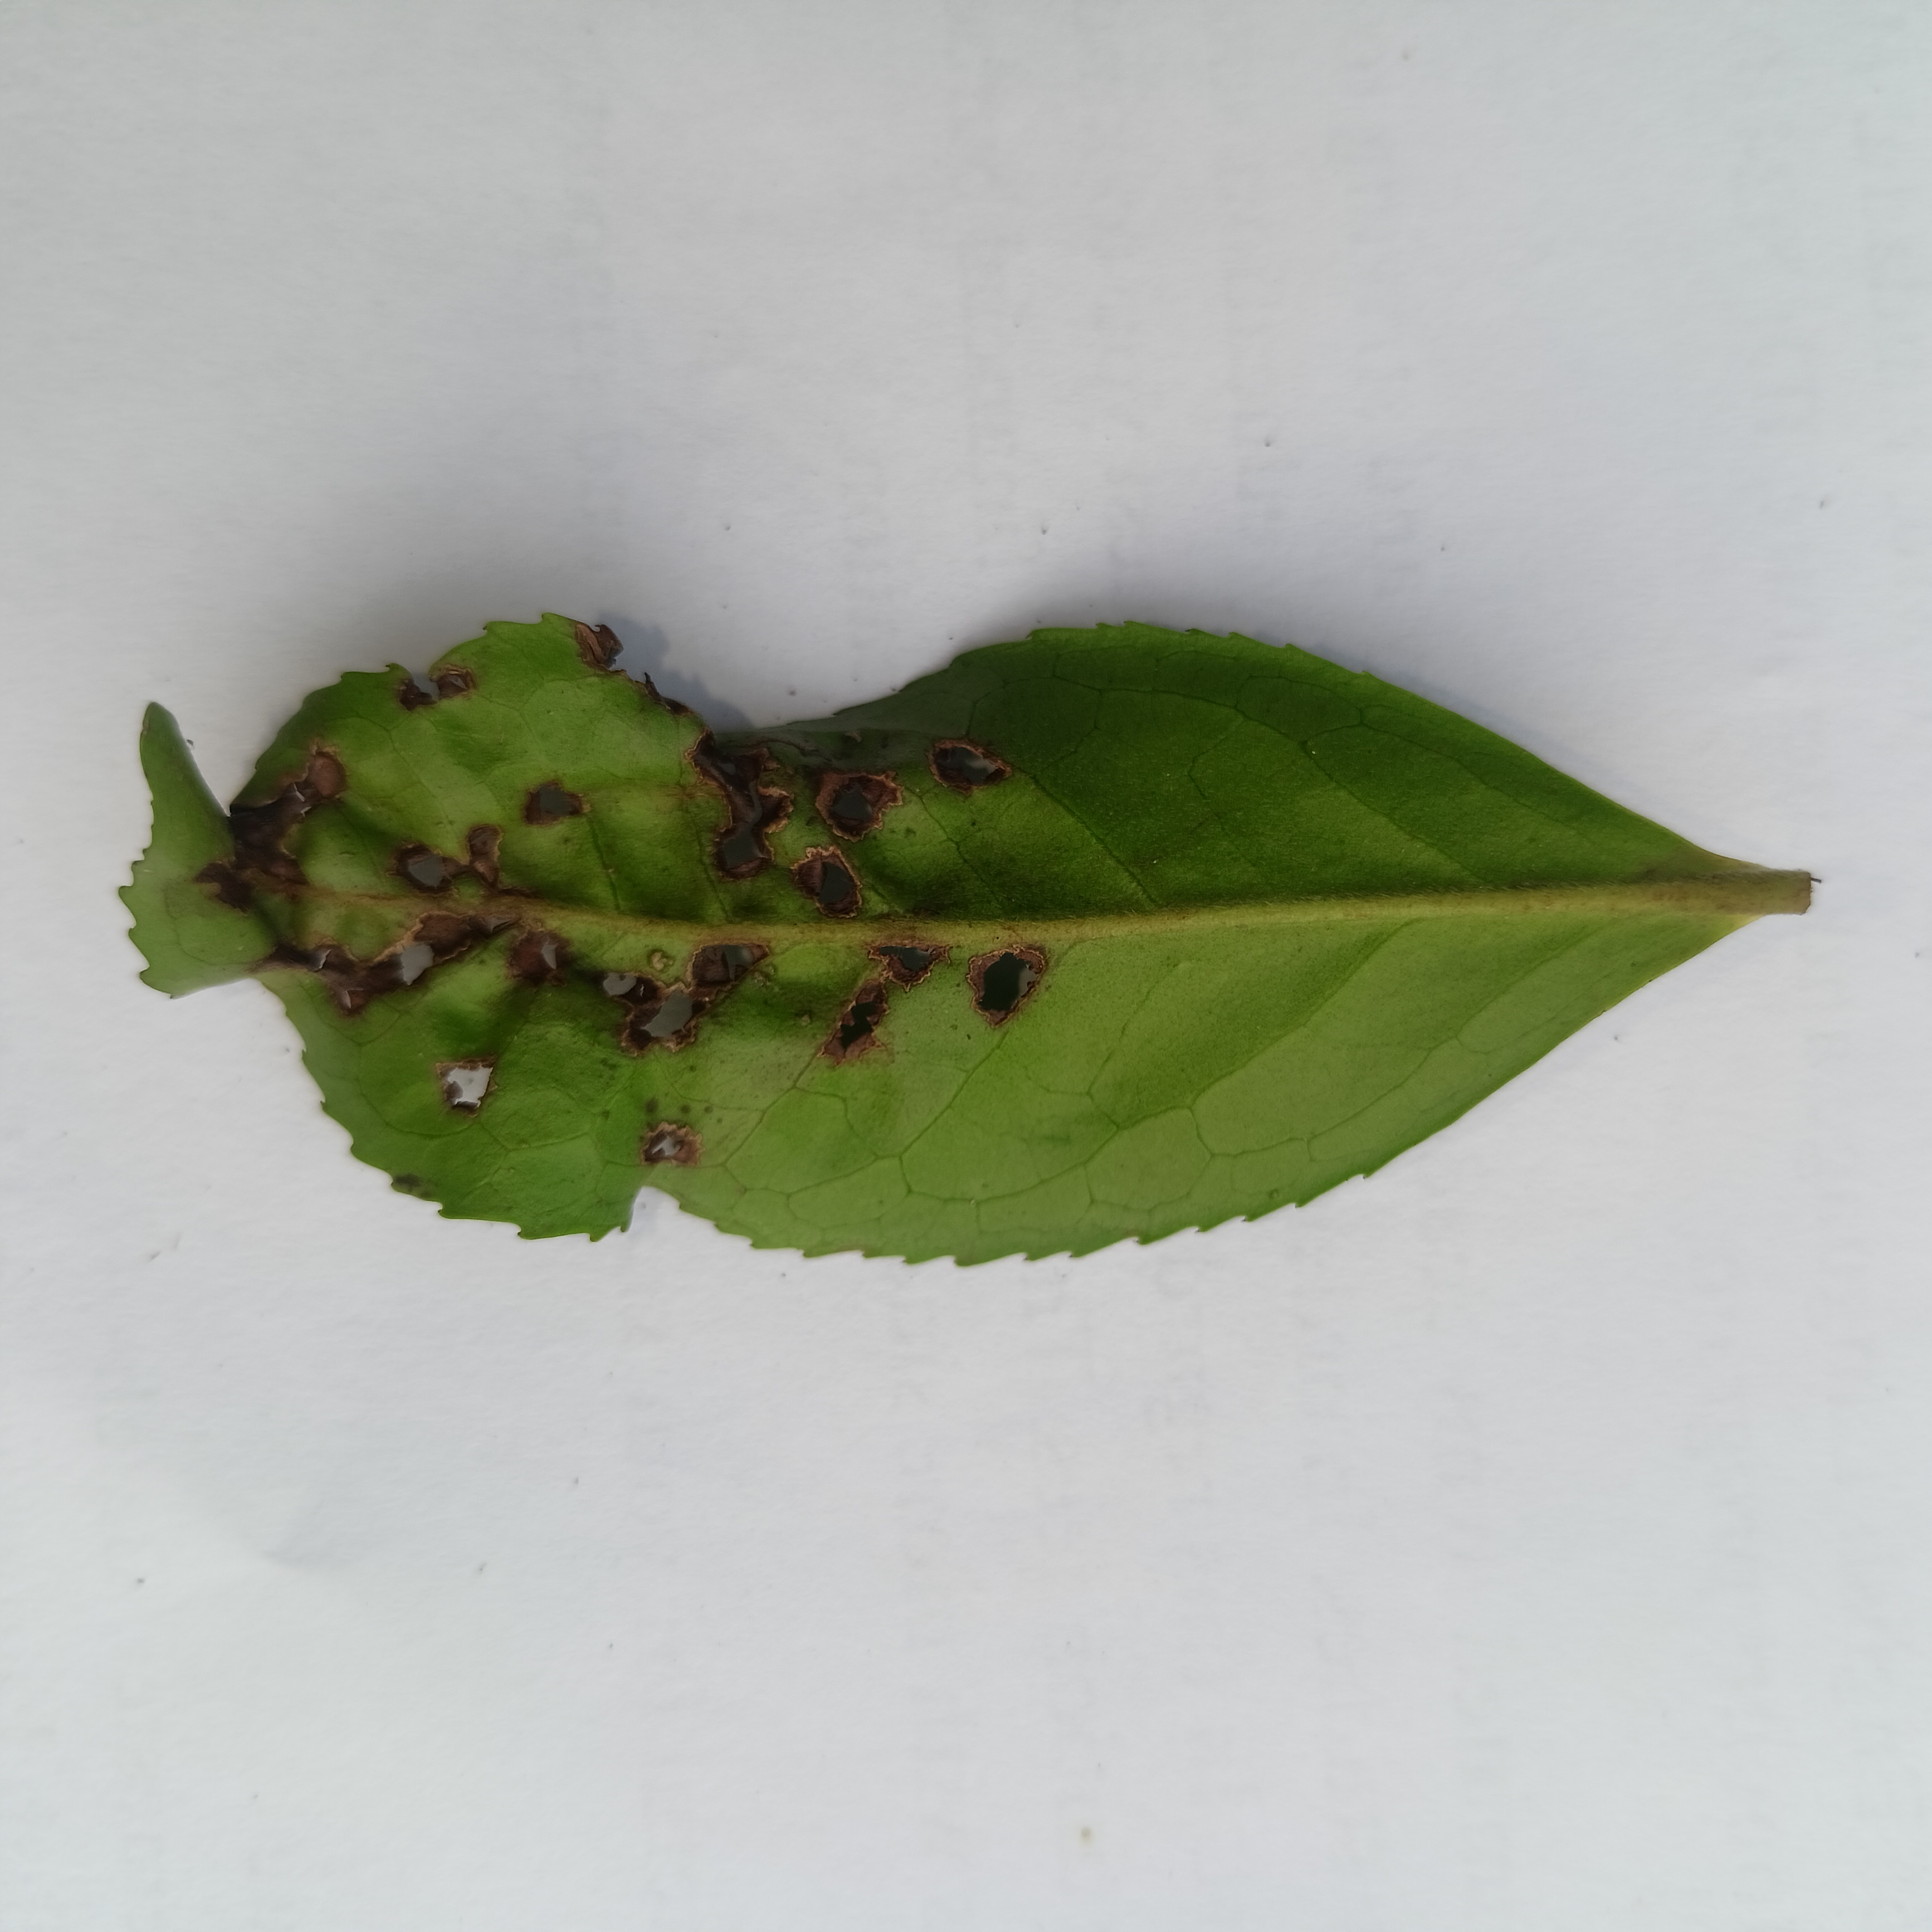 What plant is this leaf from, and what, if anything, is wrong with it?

tea, helopeltis
